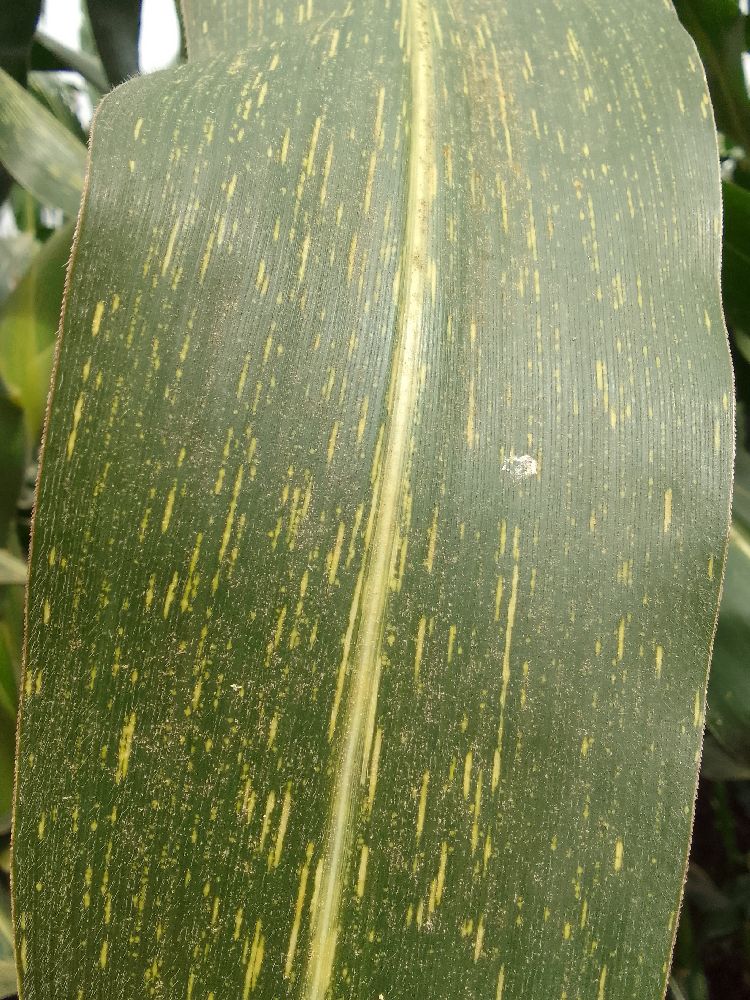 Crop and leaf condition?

maize, maize streak virus
